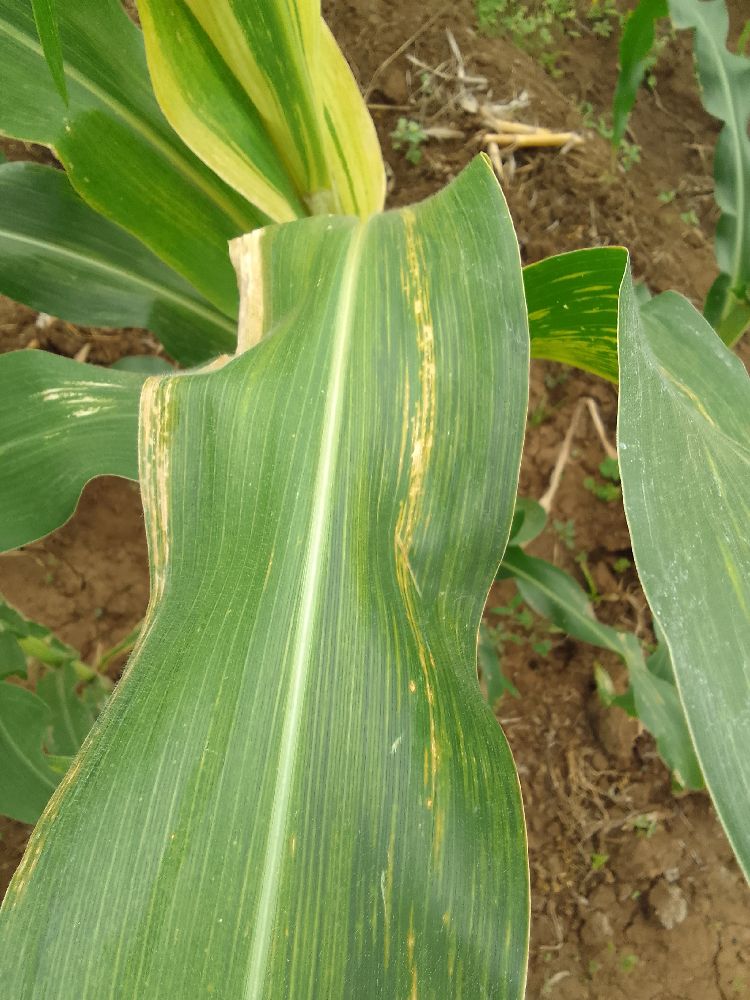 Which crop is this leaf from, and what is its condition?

maize, maize lethal necrosis
